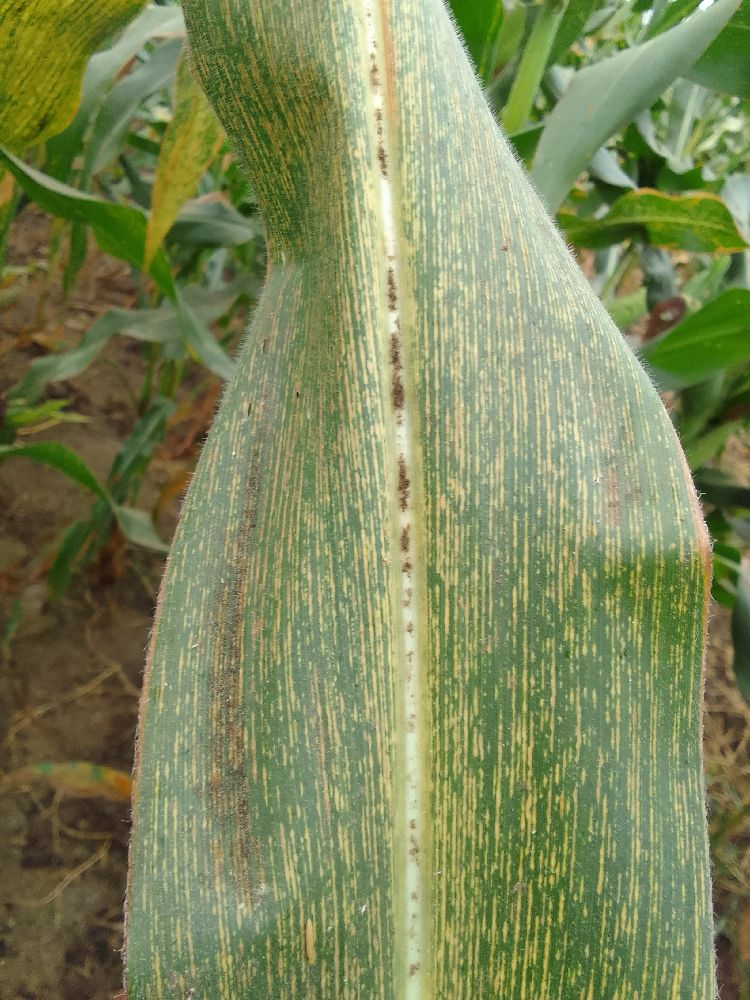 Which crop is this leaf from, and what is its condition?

maize, maize streak virus
